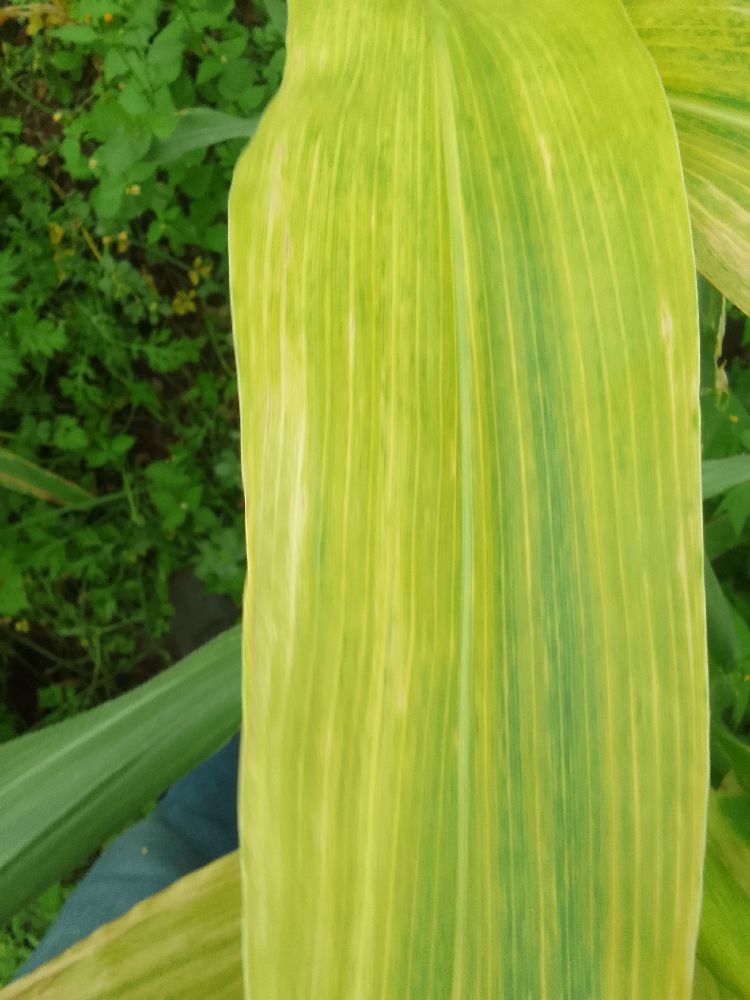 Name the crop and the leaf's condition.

maize, maize lethal necrosis
